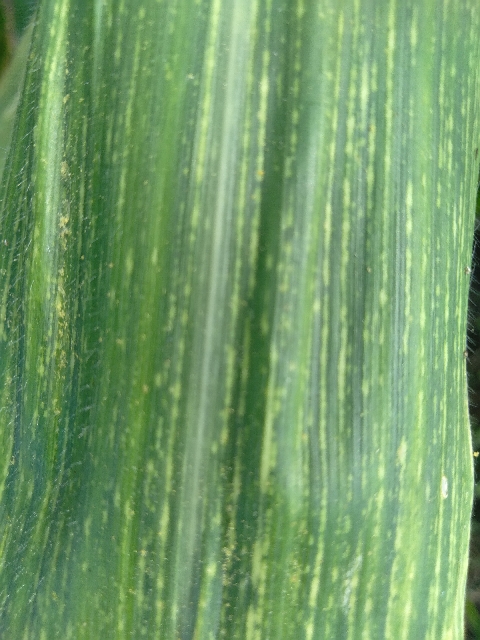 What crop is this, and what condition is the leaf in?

maize, maize streak virus
